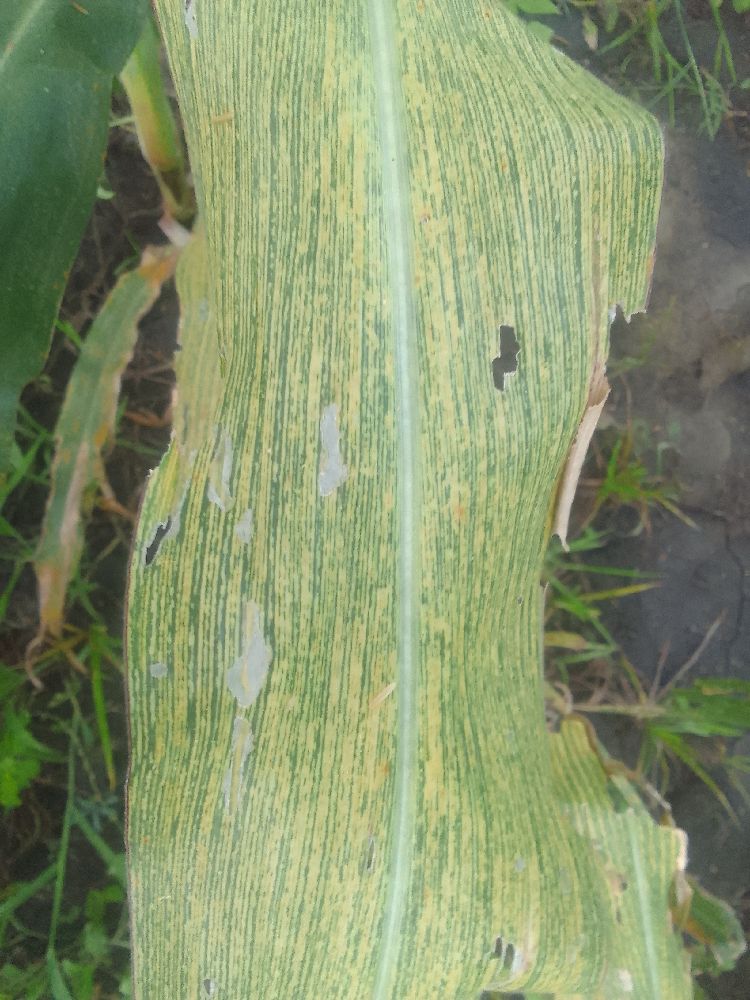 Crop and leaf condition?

maize, maize streak virus
